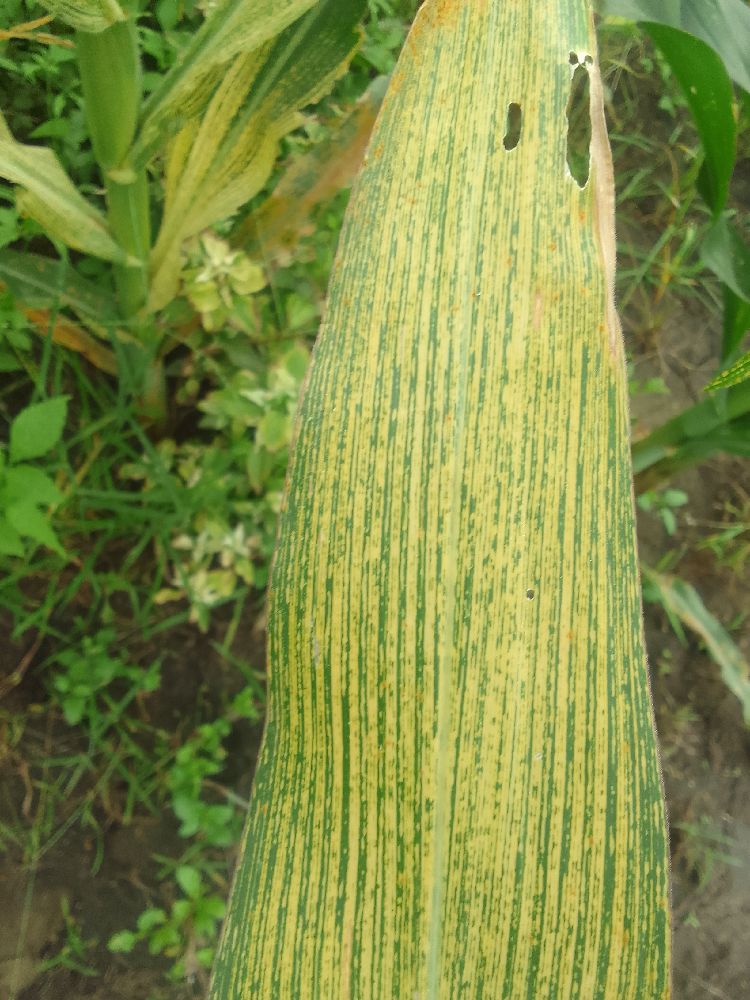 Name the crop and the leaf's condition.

maize, maize streak virus
